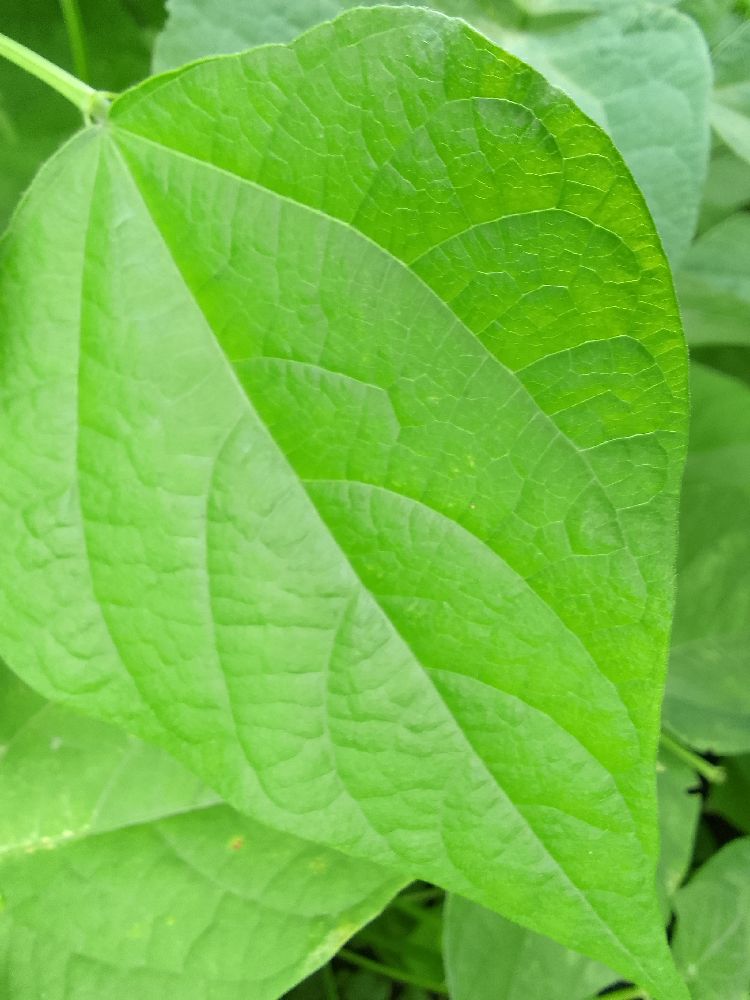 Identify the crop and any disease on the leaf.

common bean, healthy
